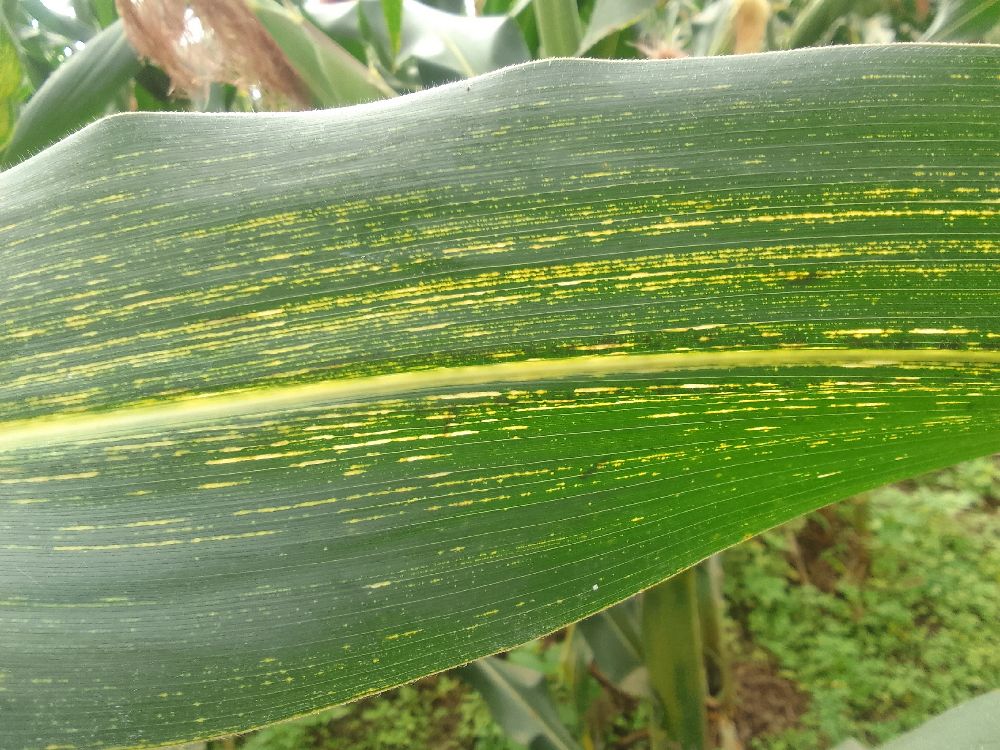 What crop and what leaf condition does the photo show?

maize, maize streak virus
